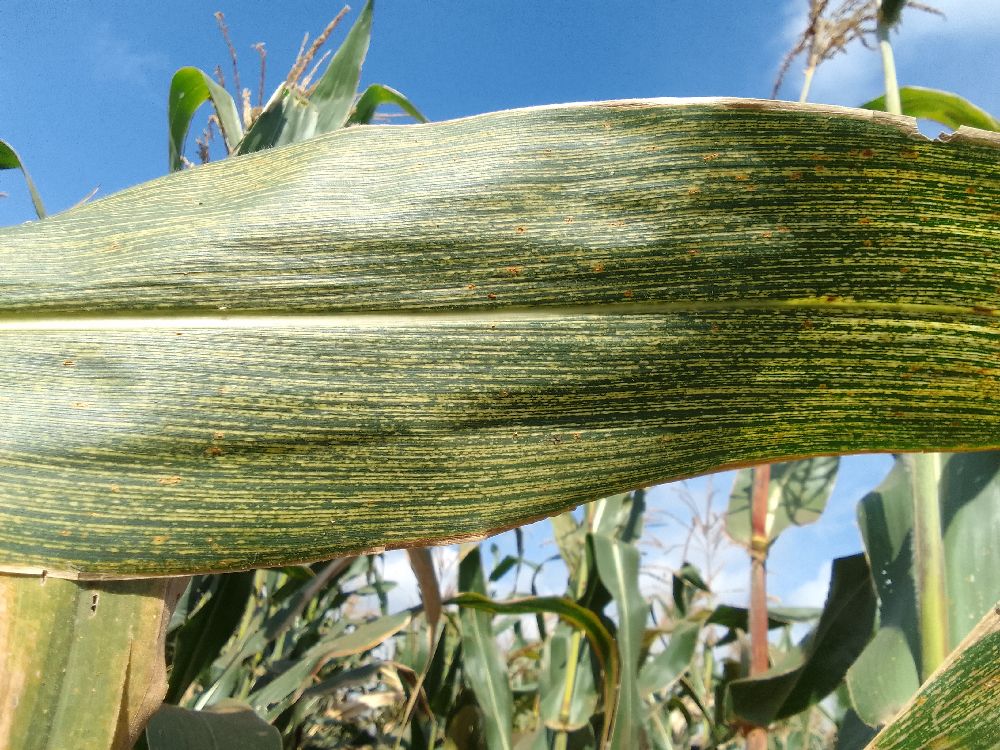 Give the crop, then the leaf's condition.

maize, maize streak virus
